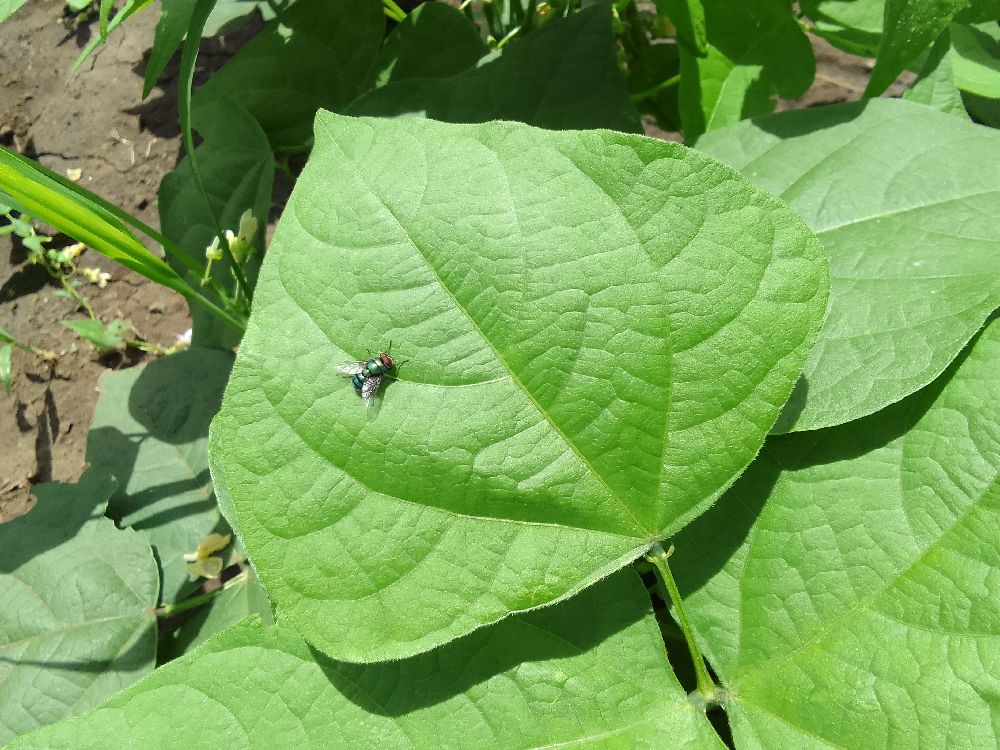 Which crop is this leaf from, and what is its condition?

common bean, healthy
